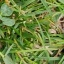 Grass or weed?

unstructured weed
